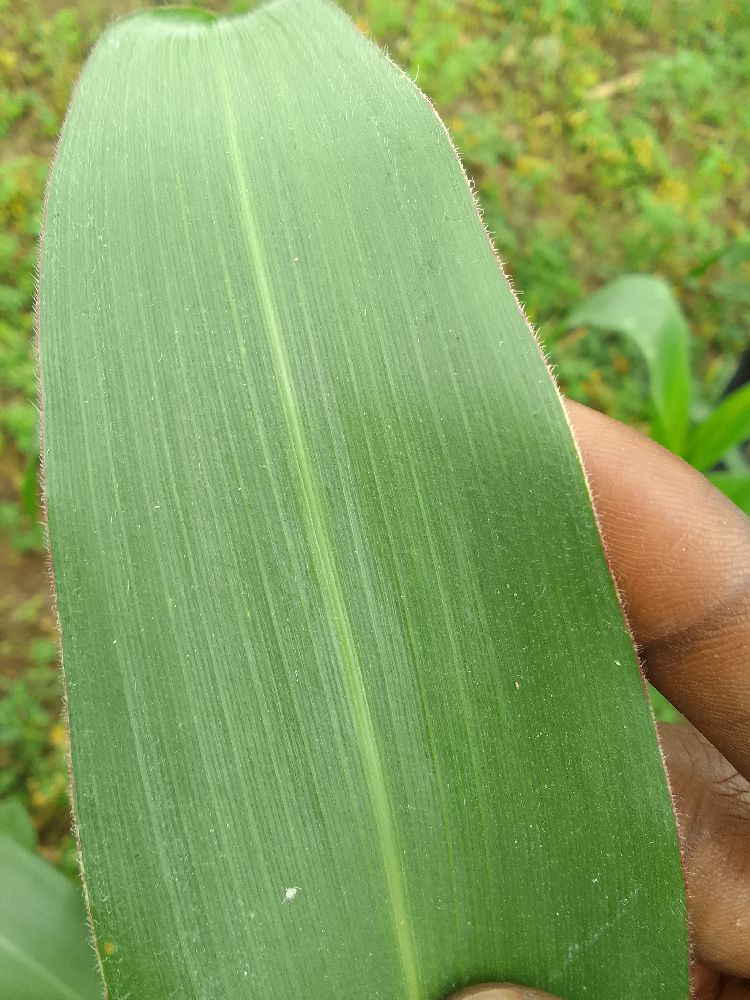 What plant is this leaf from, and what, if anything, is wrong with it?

maize, healthy
